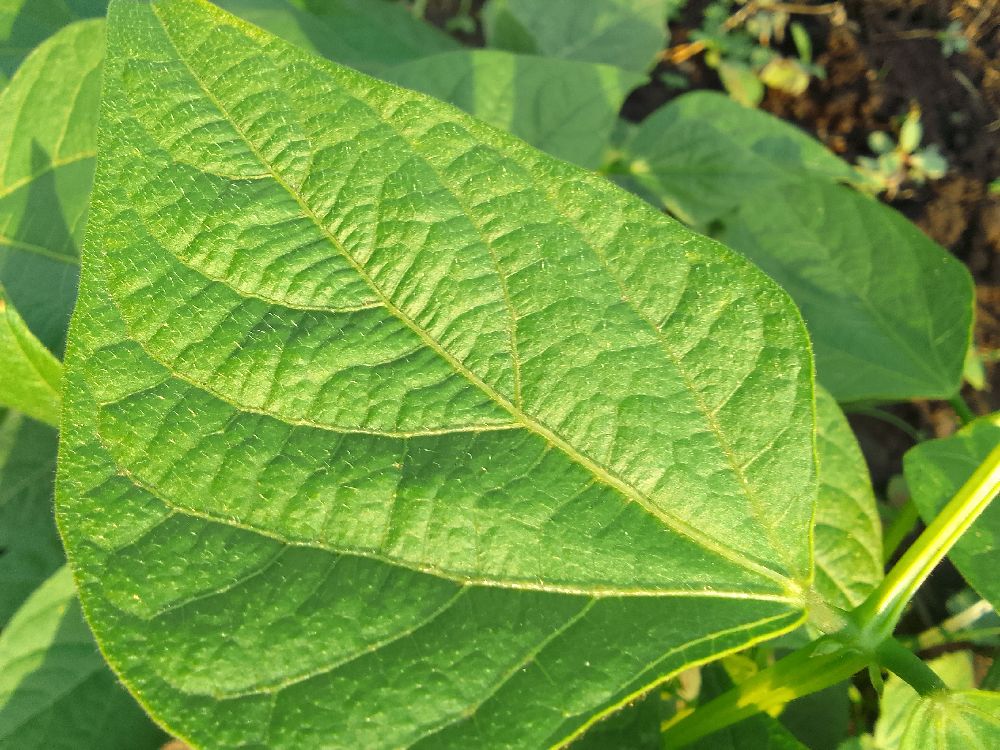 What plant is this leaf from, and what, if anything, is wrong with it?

common bean, healthy
